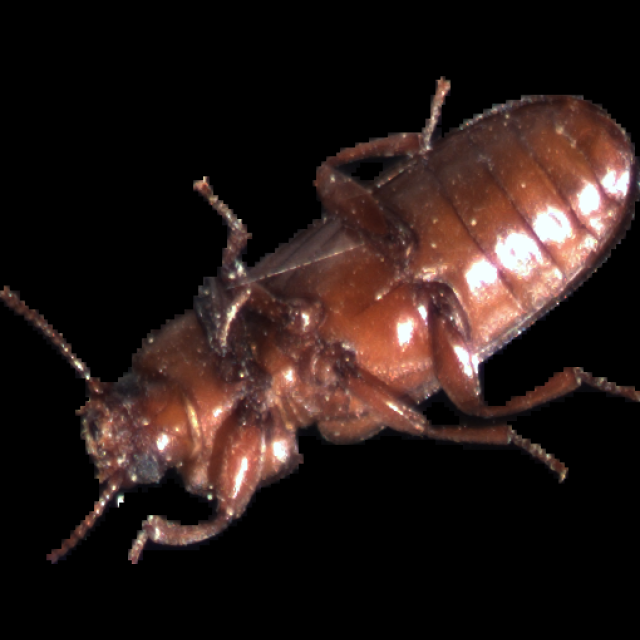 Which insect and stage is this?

mealworm beetle
